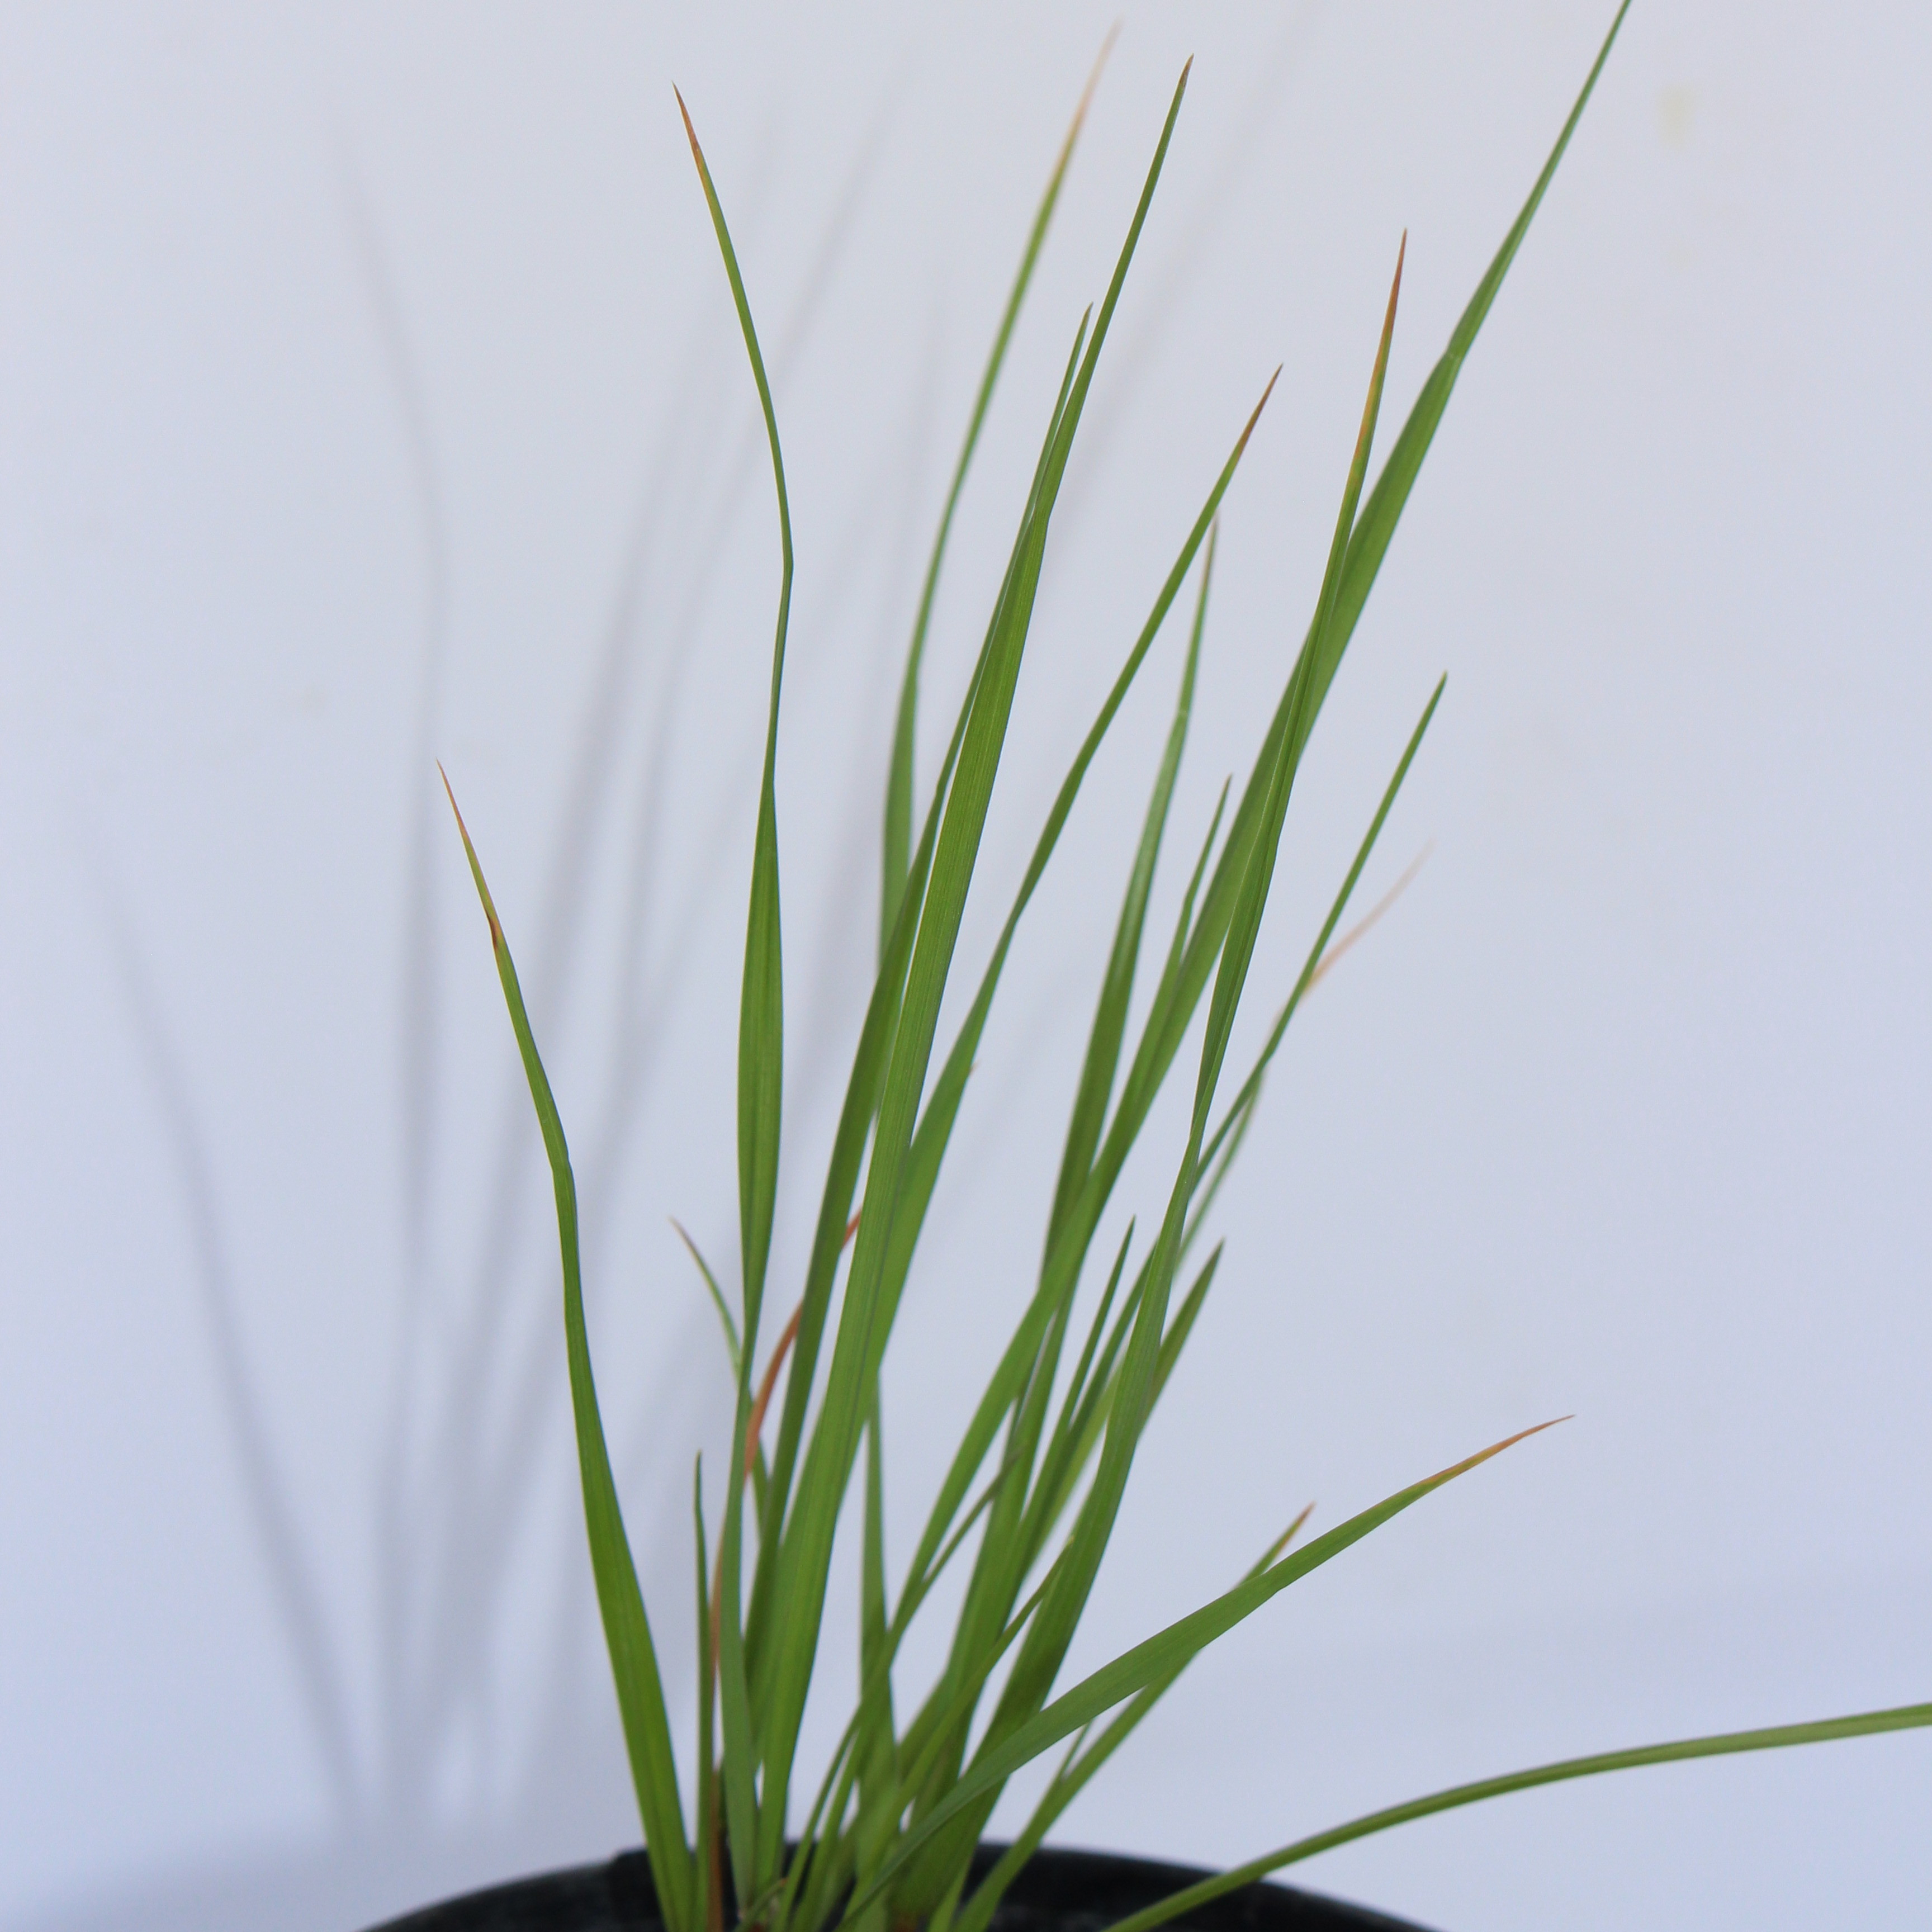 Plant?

Lolium multiflorum
